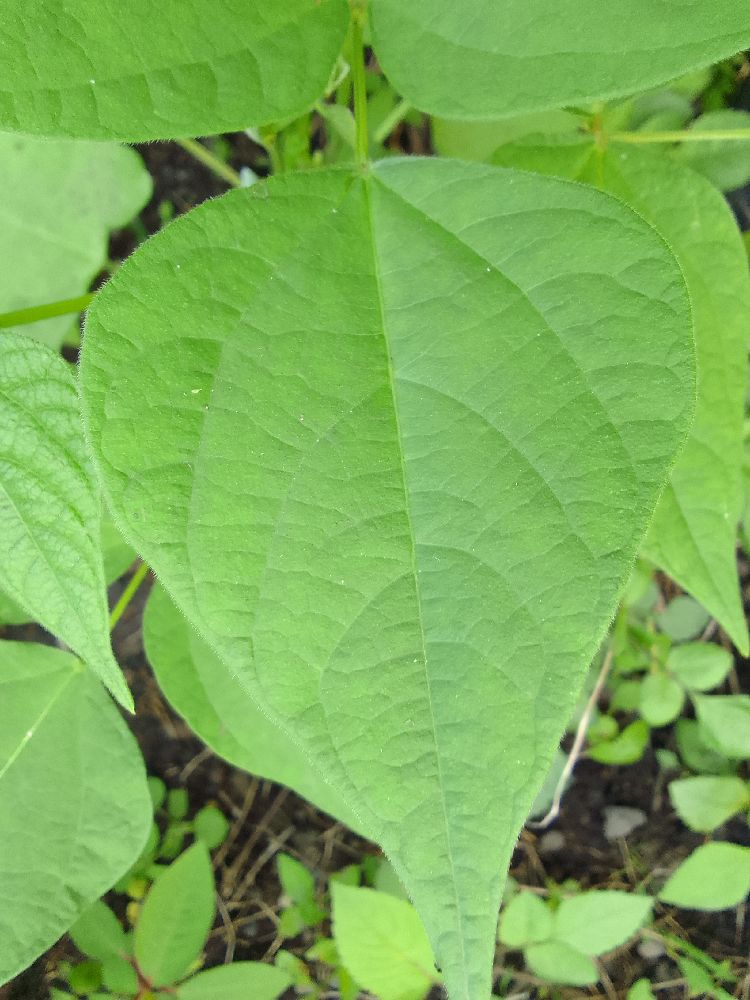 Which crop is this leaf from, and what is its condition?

common bean, healthy
